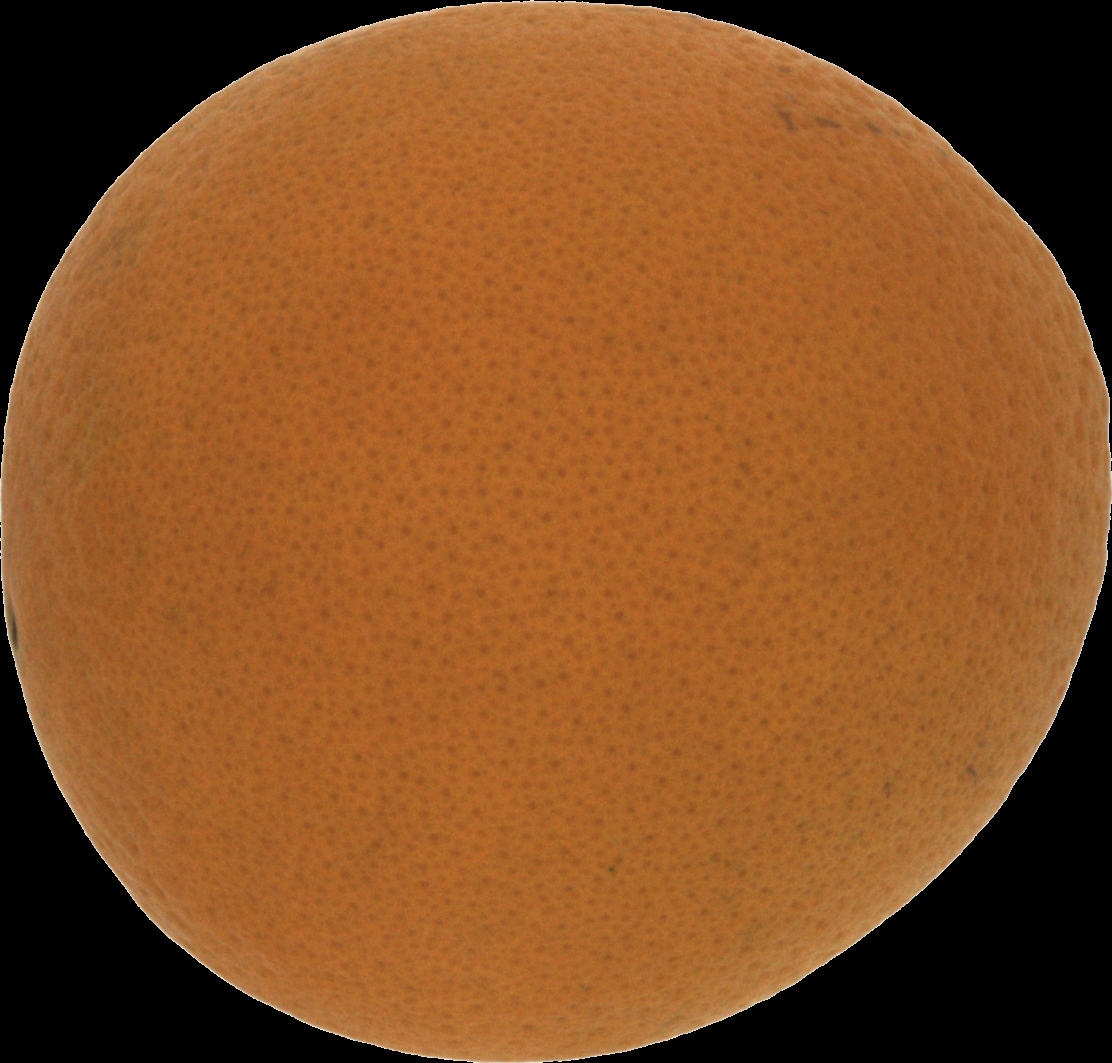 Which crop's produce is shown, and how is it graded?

orange, good
